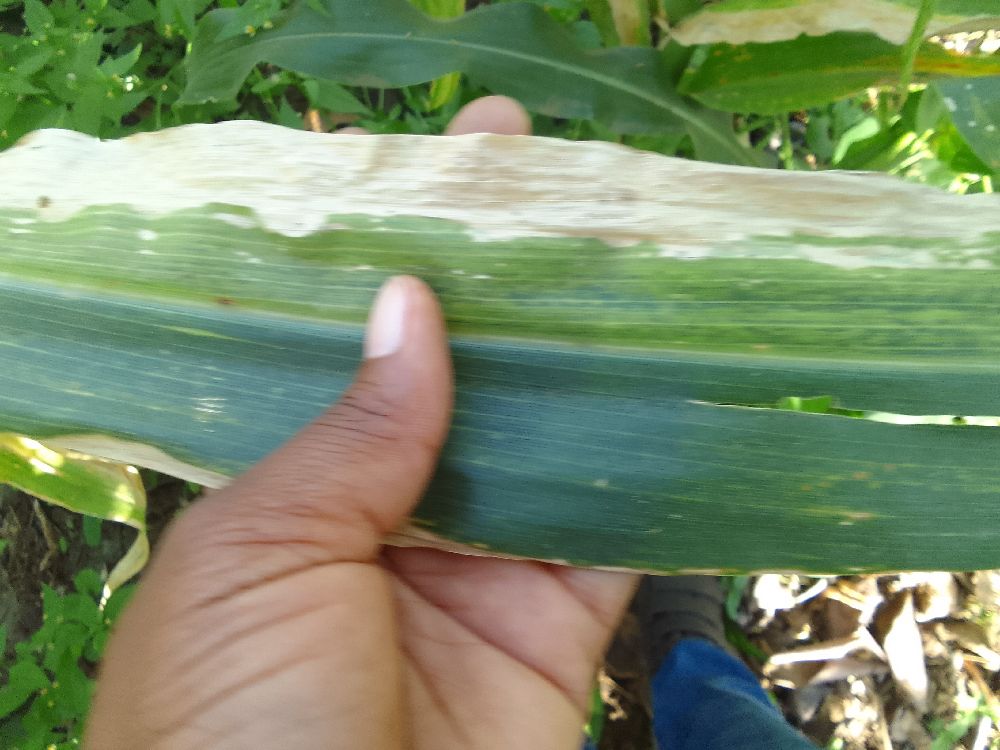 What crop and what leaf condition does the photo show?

maize, maize lethal necrosis
